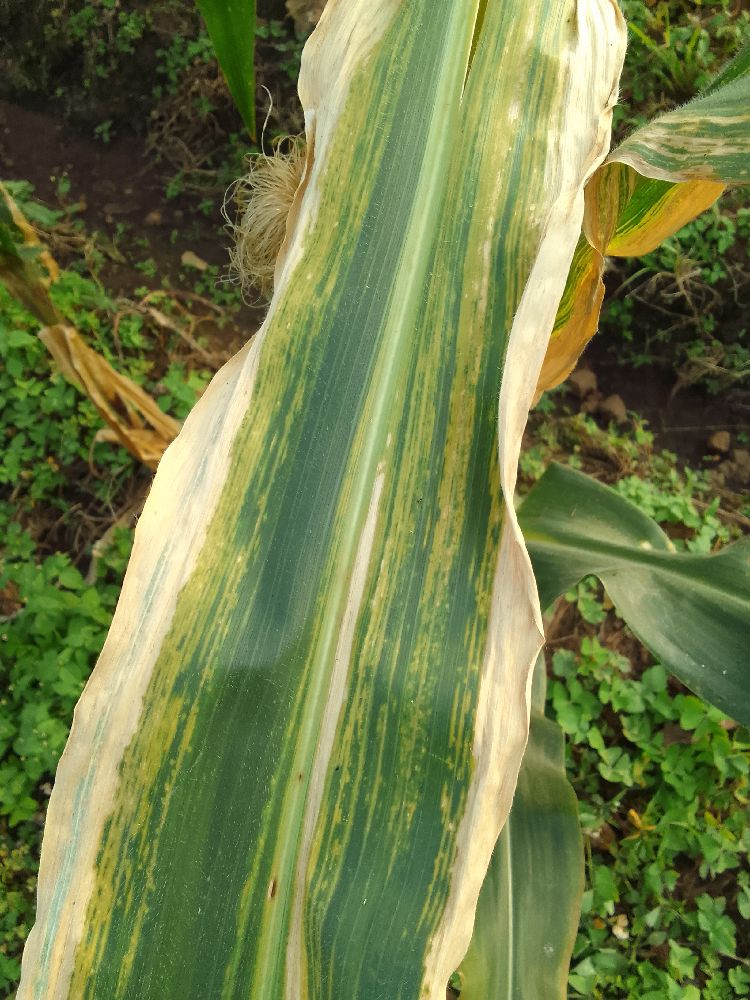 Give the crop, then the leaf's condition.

maize, maize lethal necrosis
